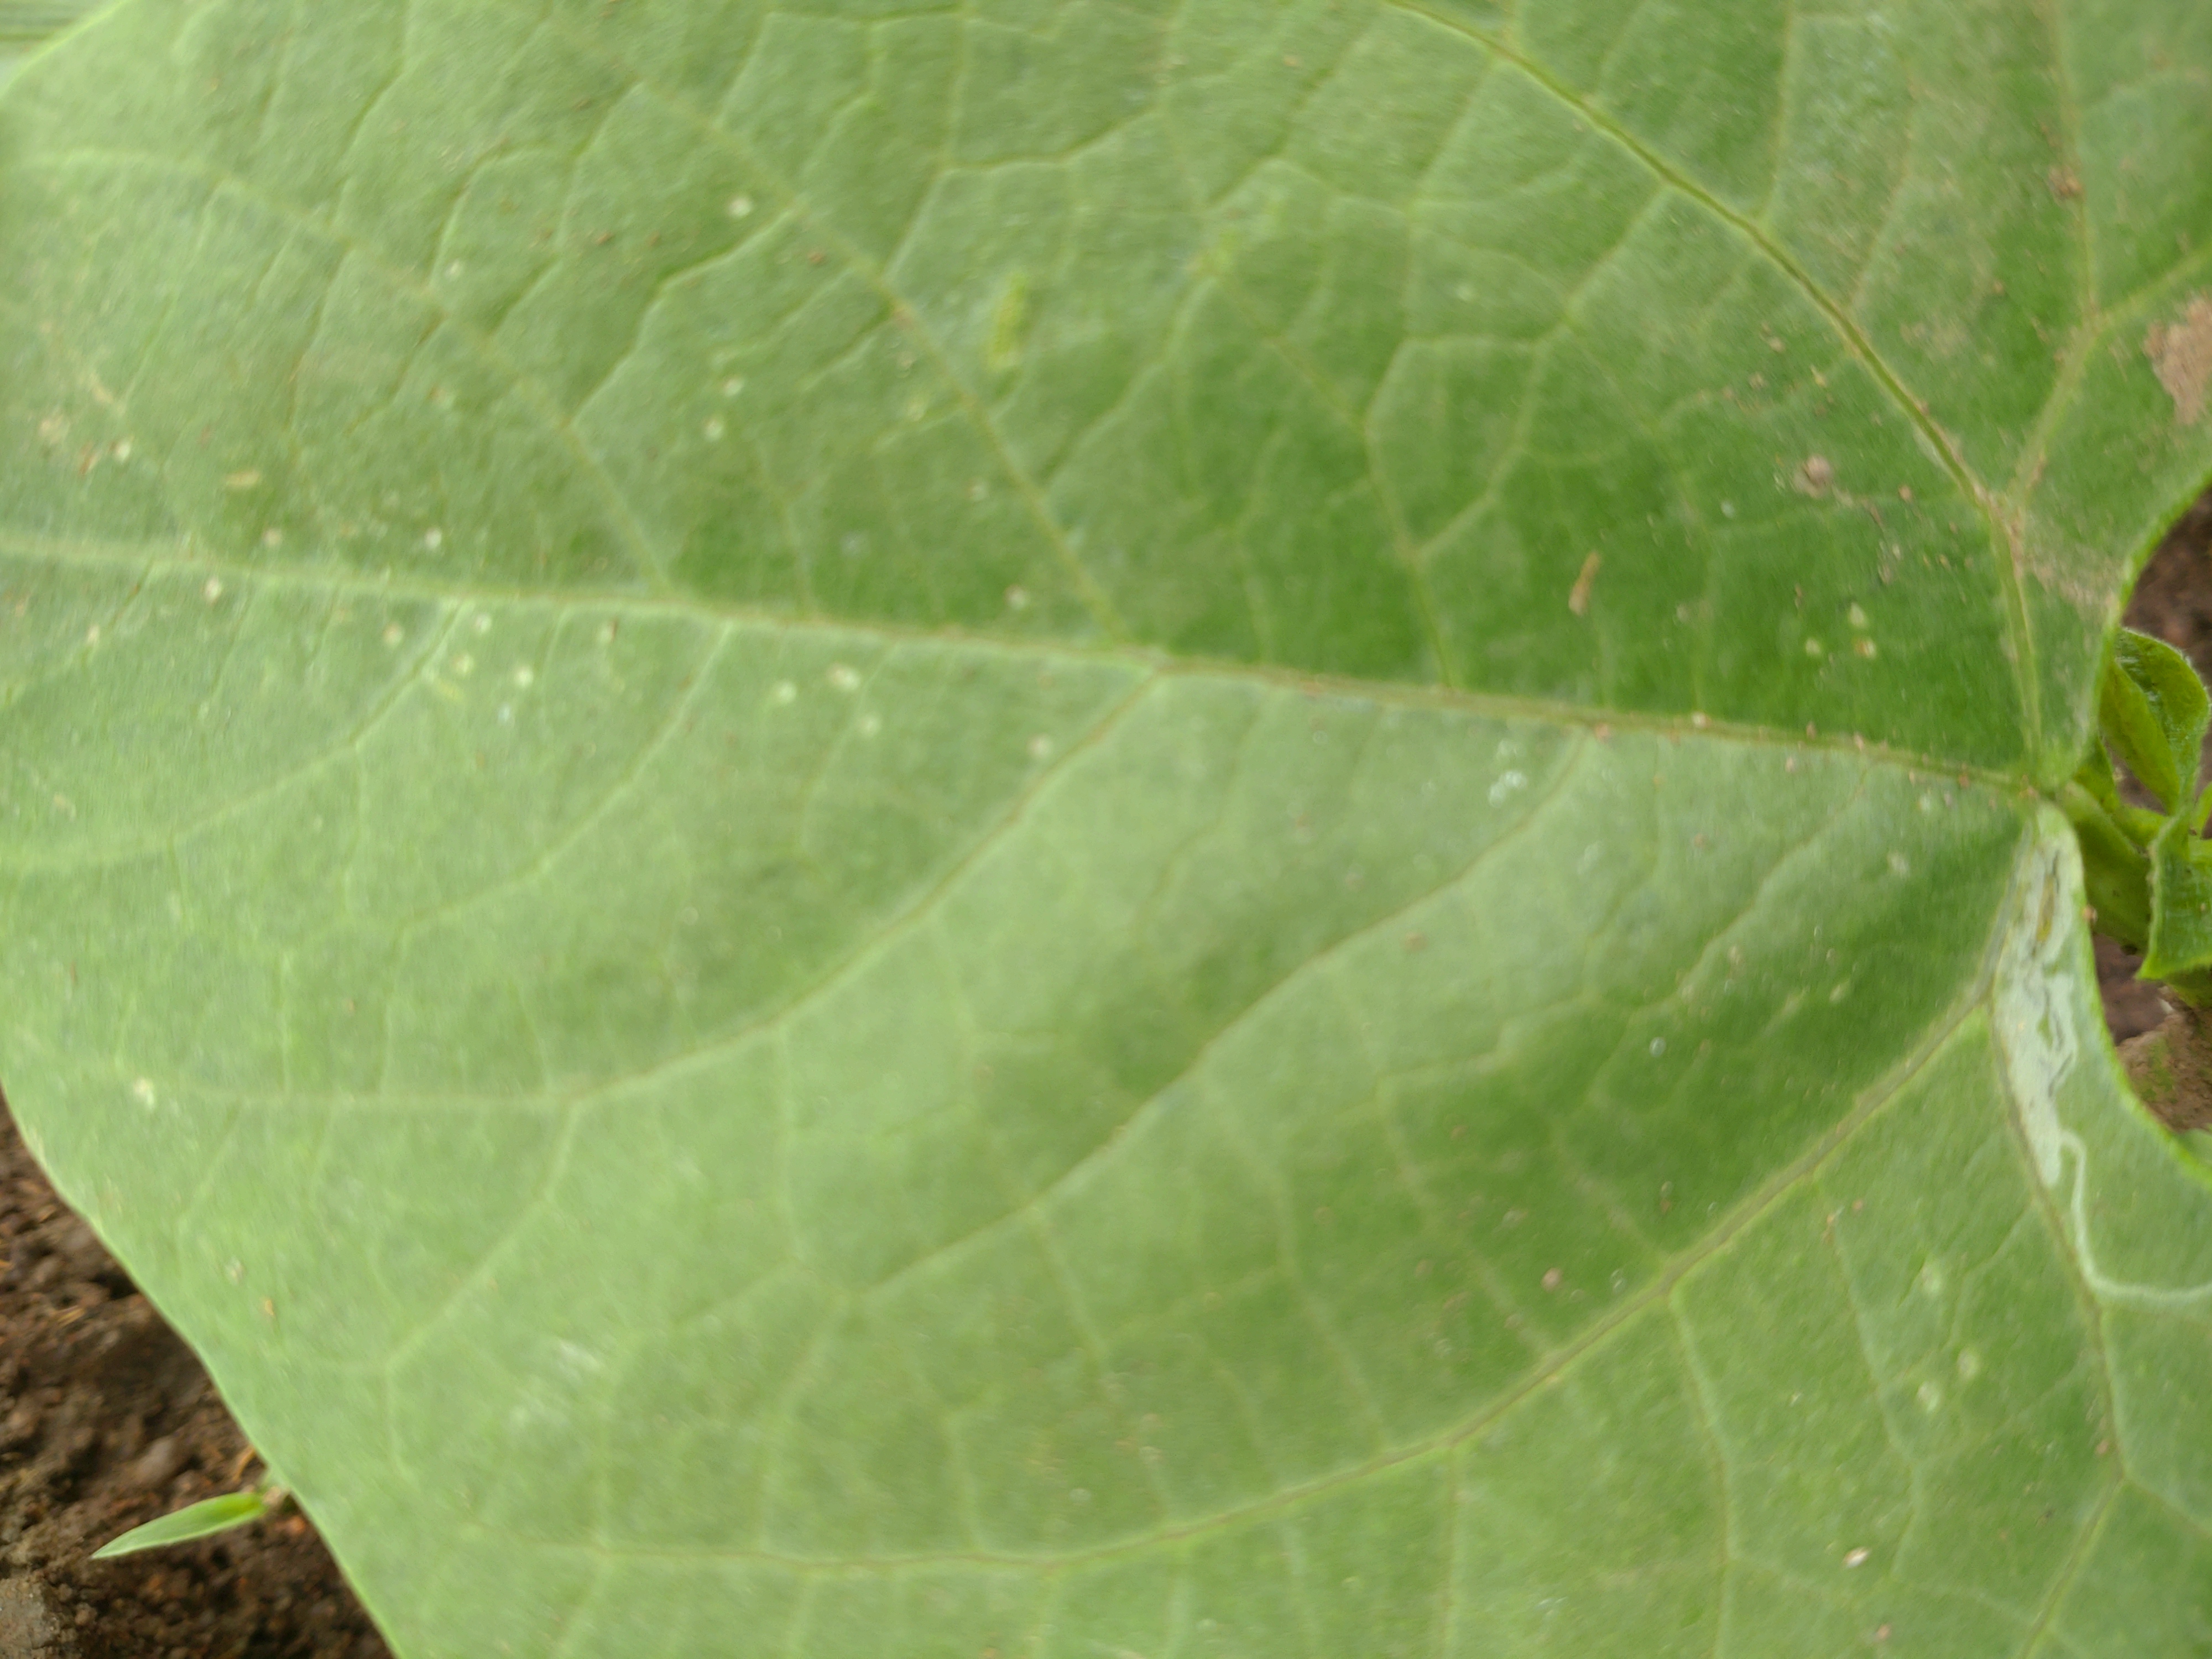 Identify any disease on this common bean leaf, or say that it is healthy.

healthy
